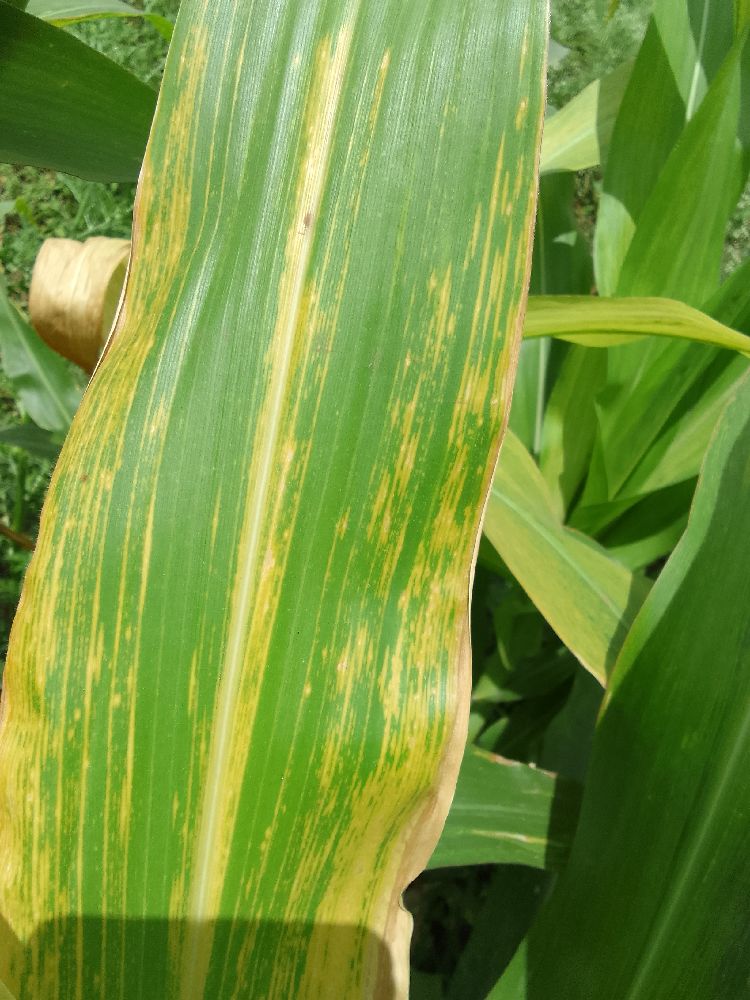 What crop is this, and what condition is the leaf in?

maize, maize lethal necrosis
